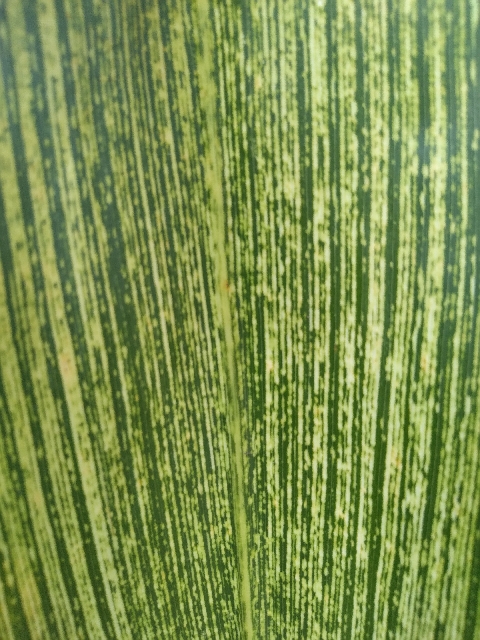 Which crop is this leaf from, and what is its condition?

maize, maize streak virus
